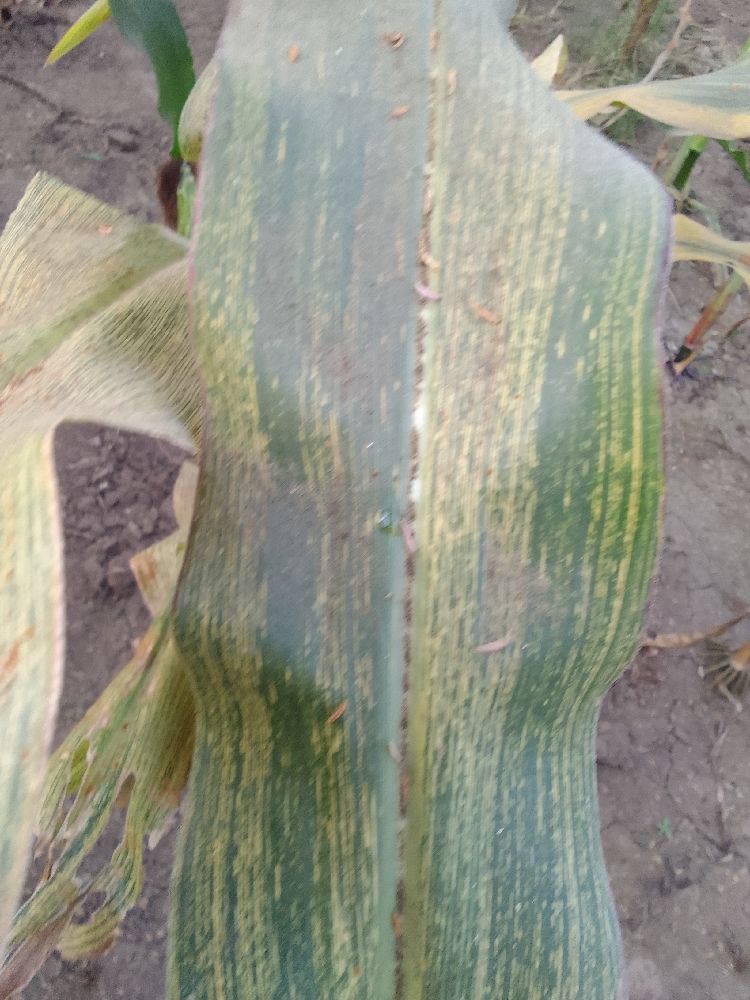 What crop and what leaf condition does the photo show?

maize, maize streak virus
